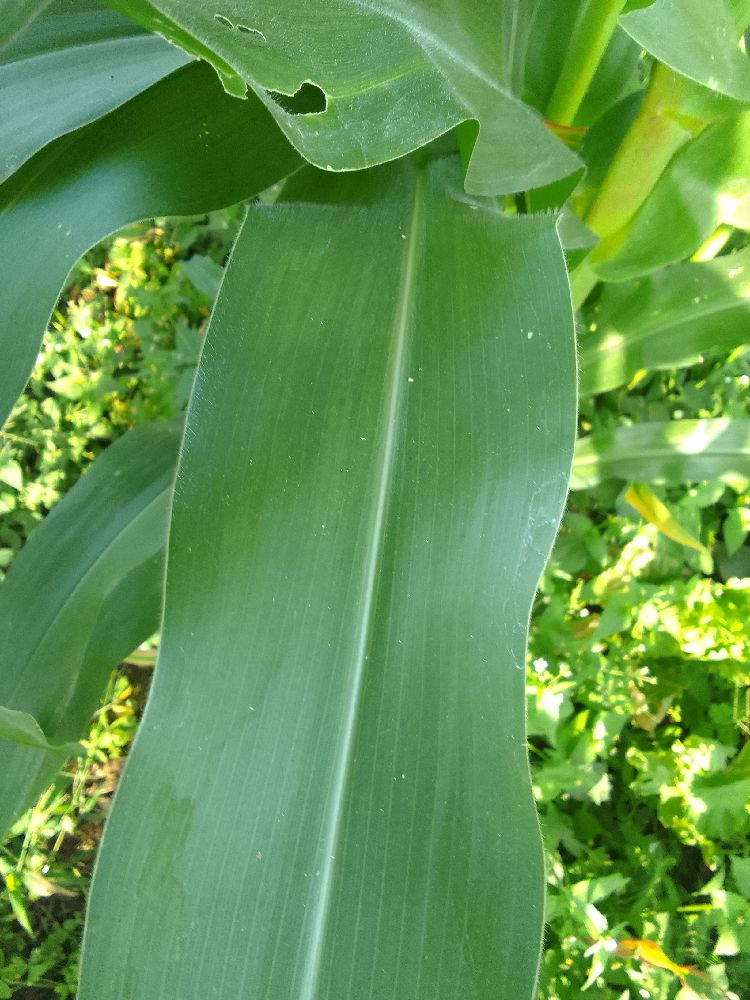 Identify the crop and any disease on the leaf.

maize, healthy
